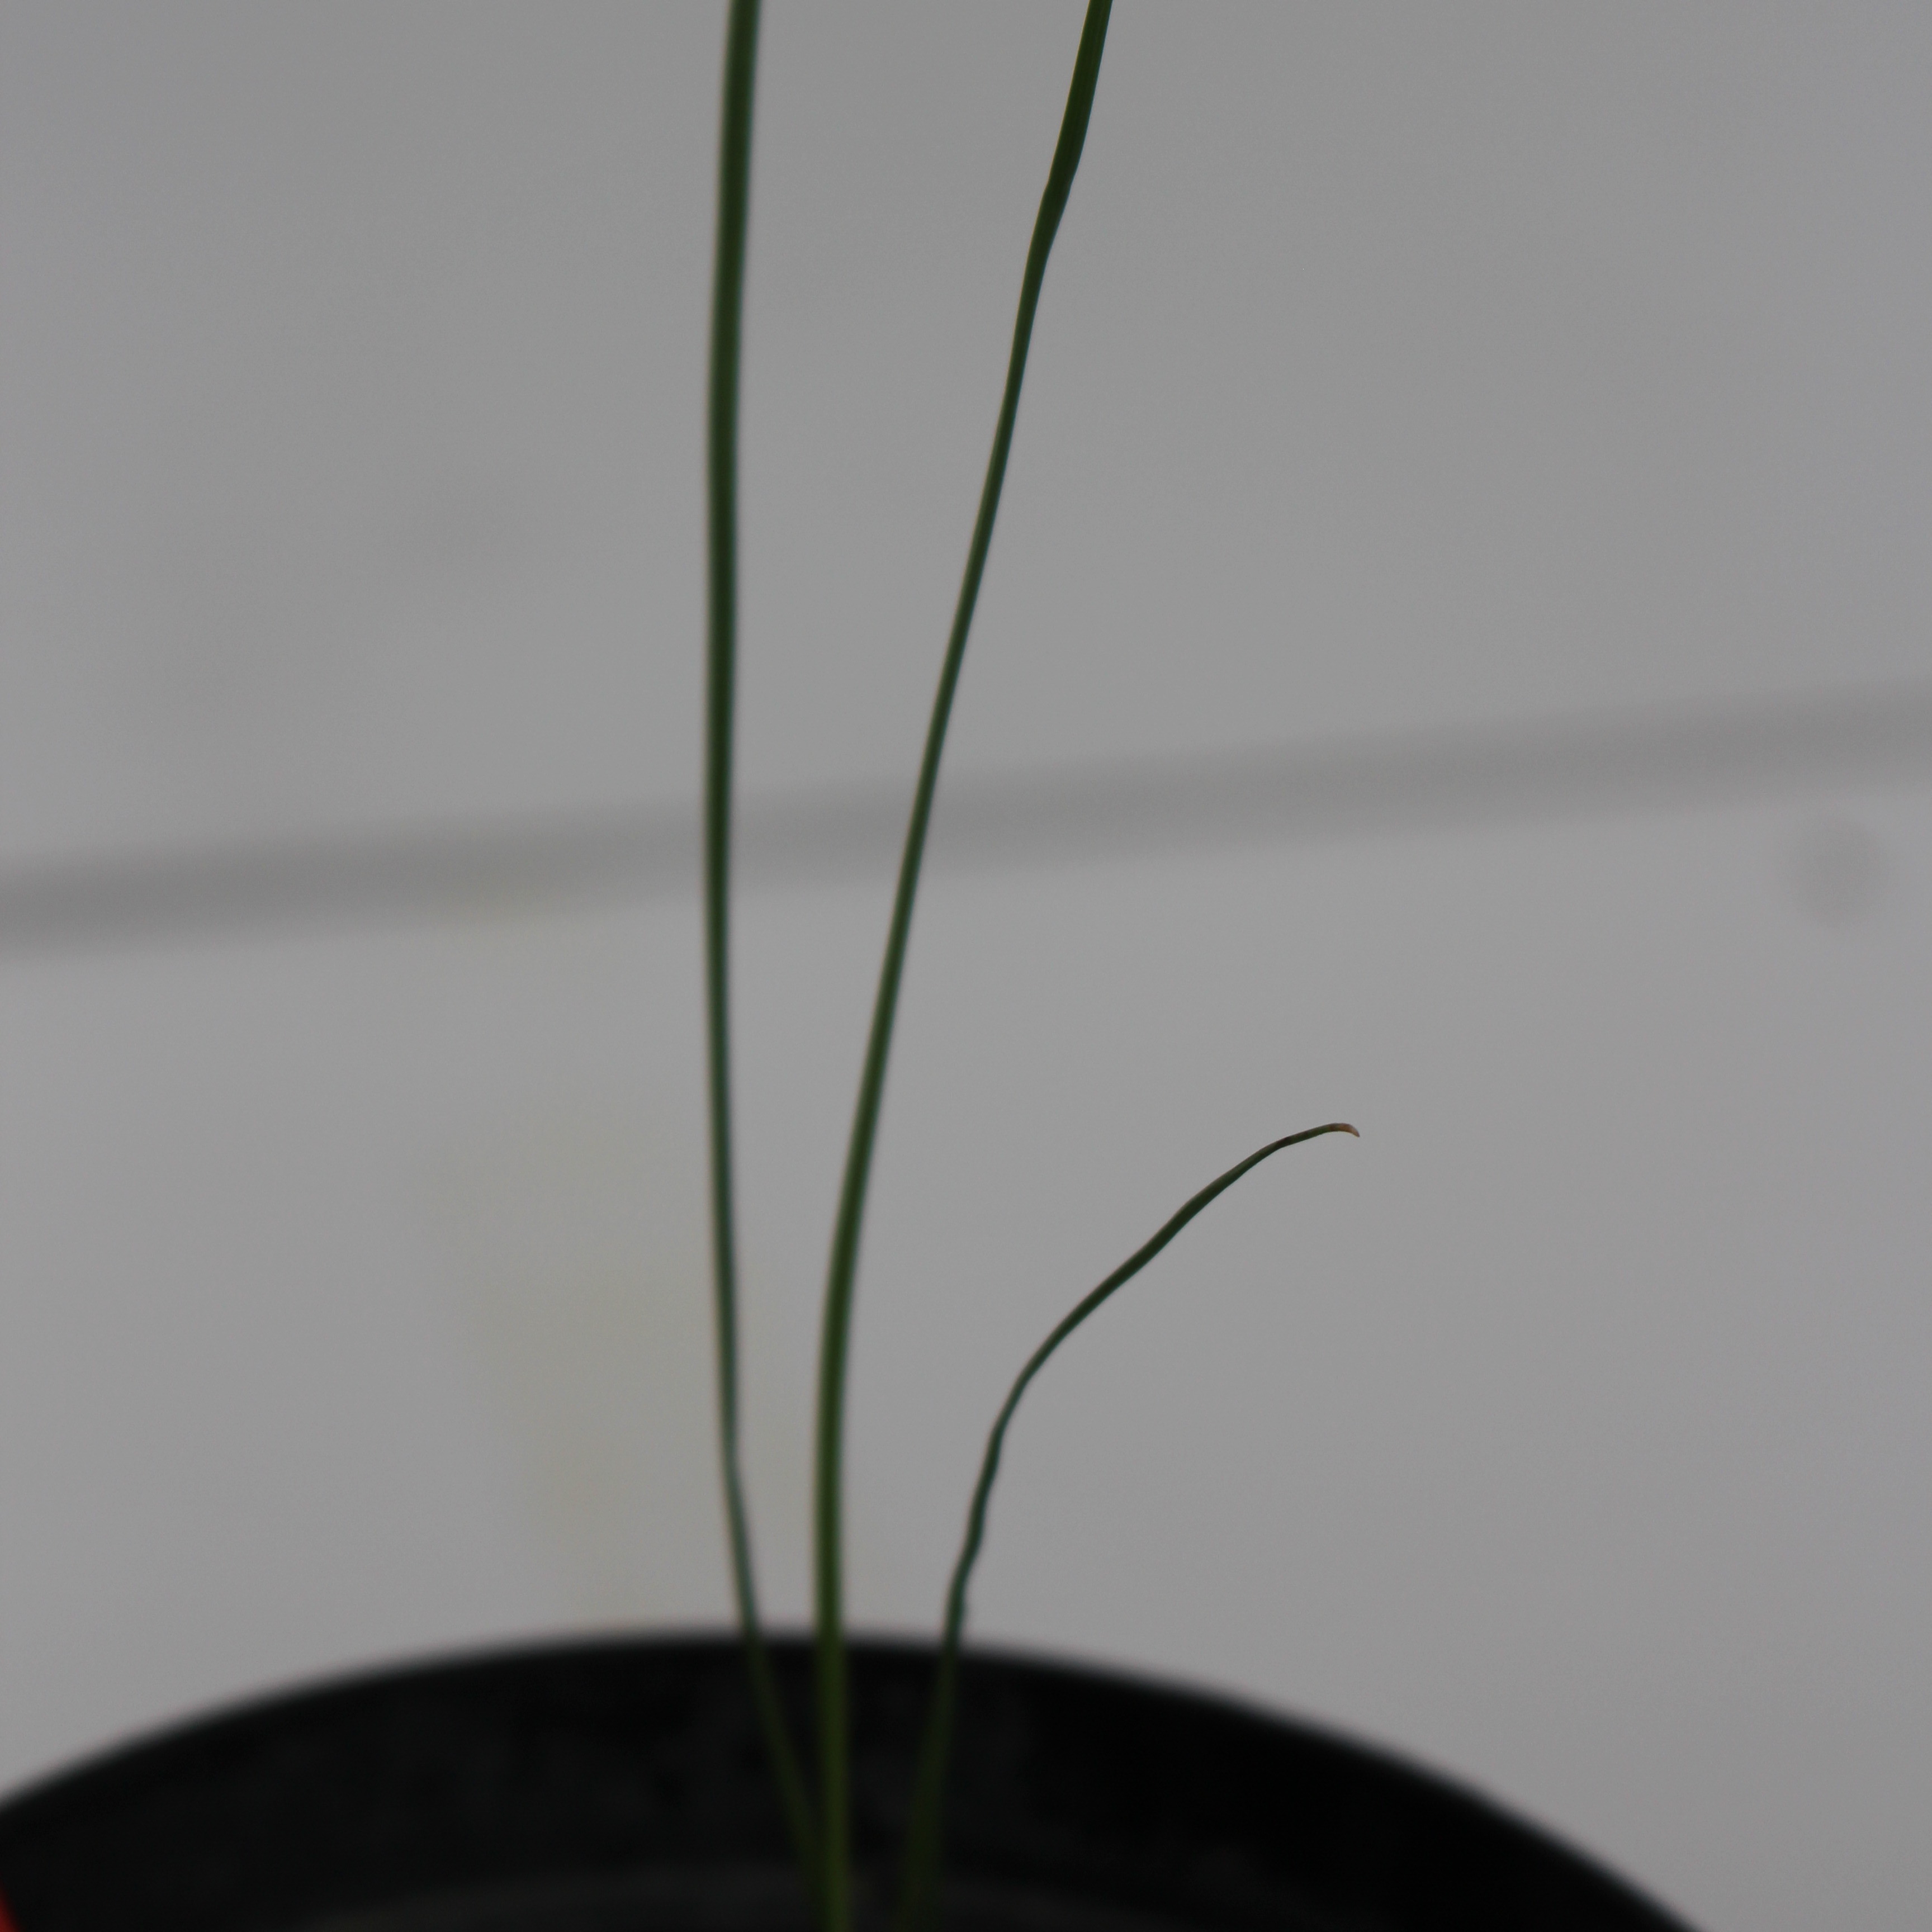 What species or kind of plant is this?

Lolium multiflorum
